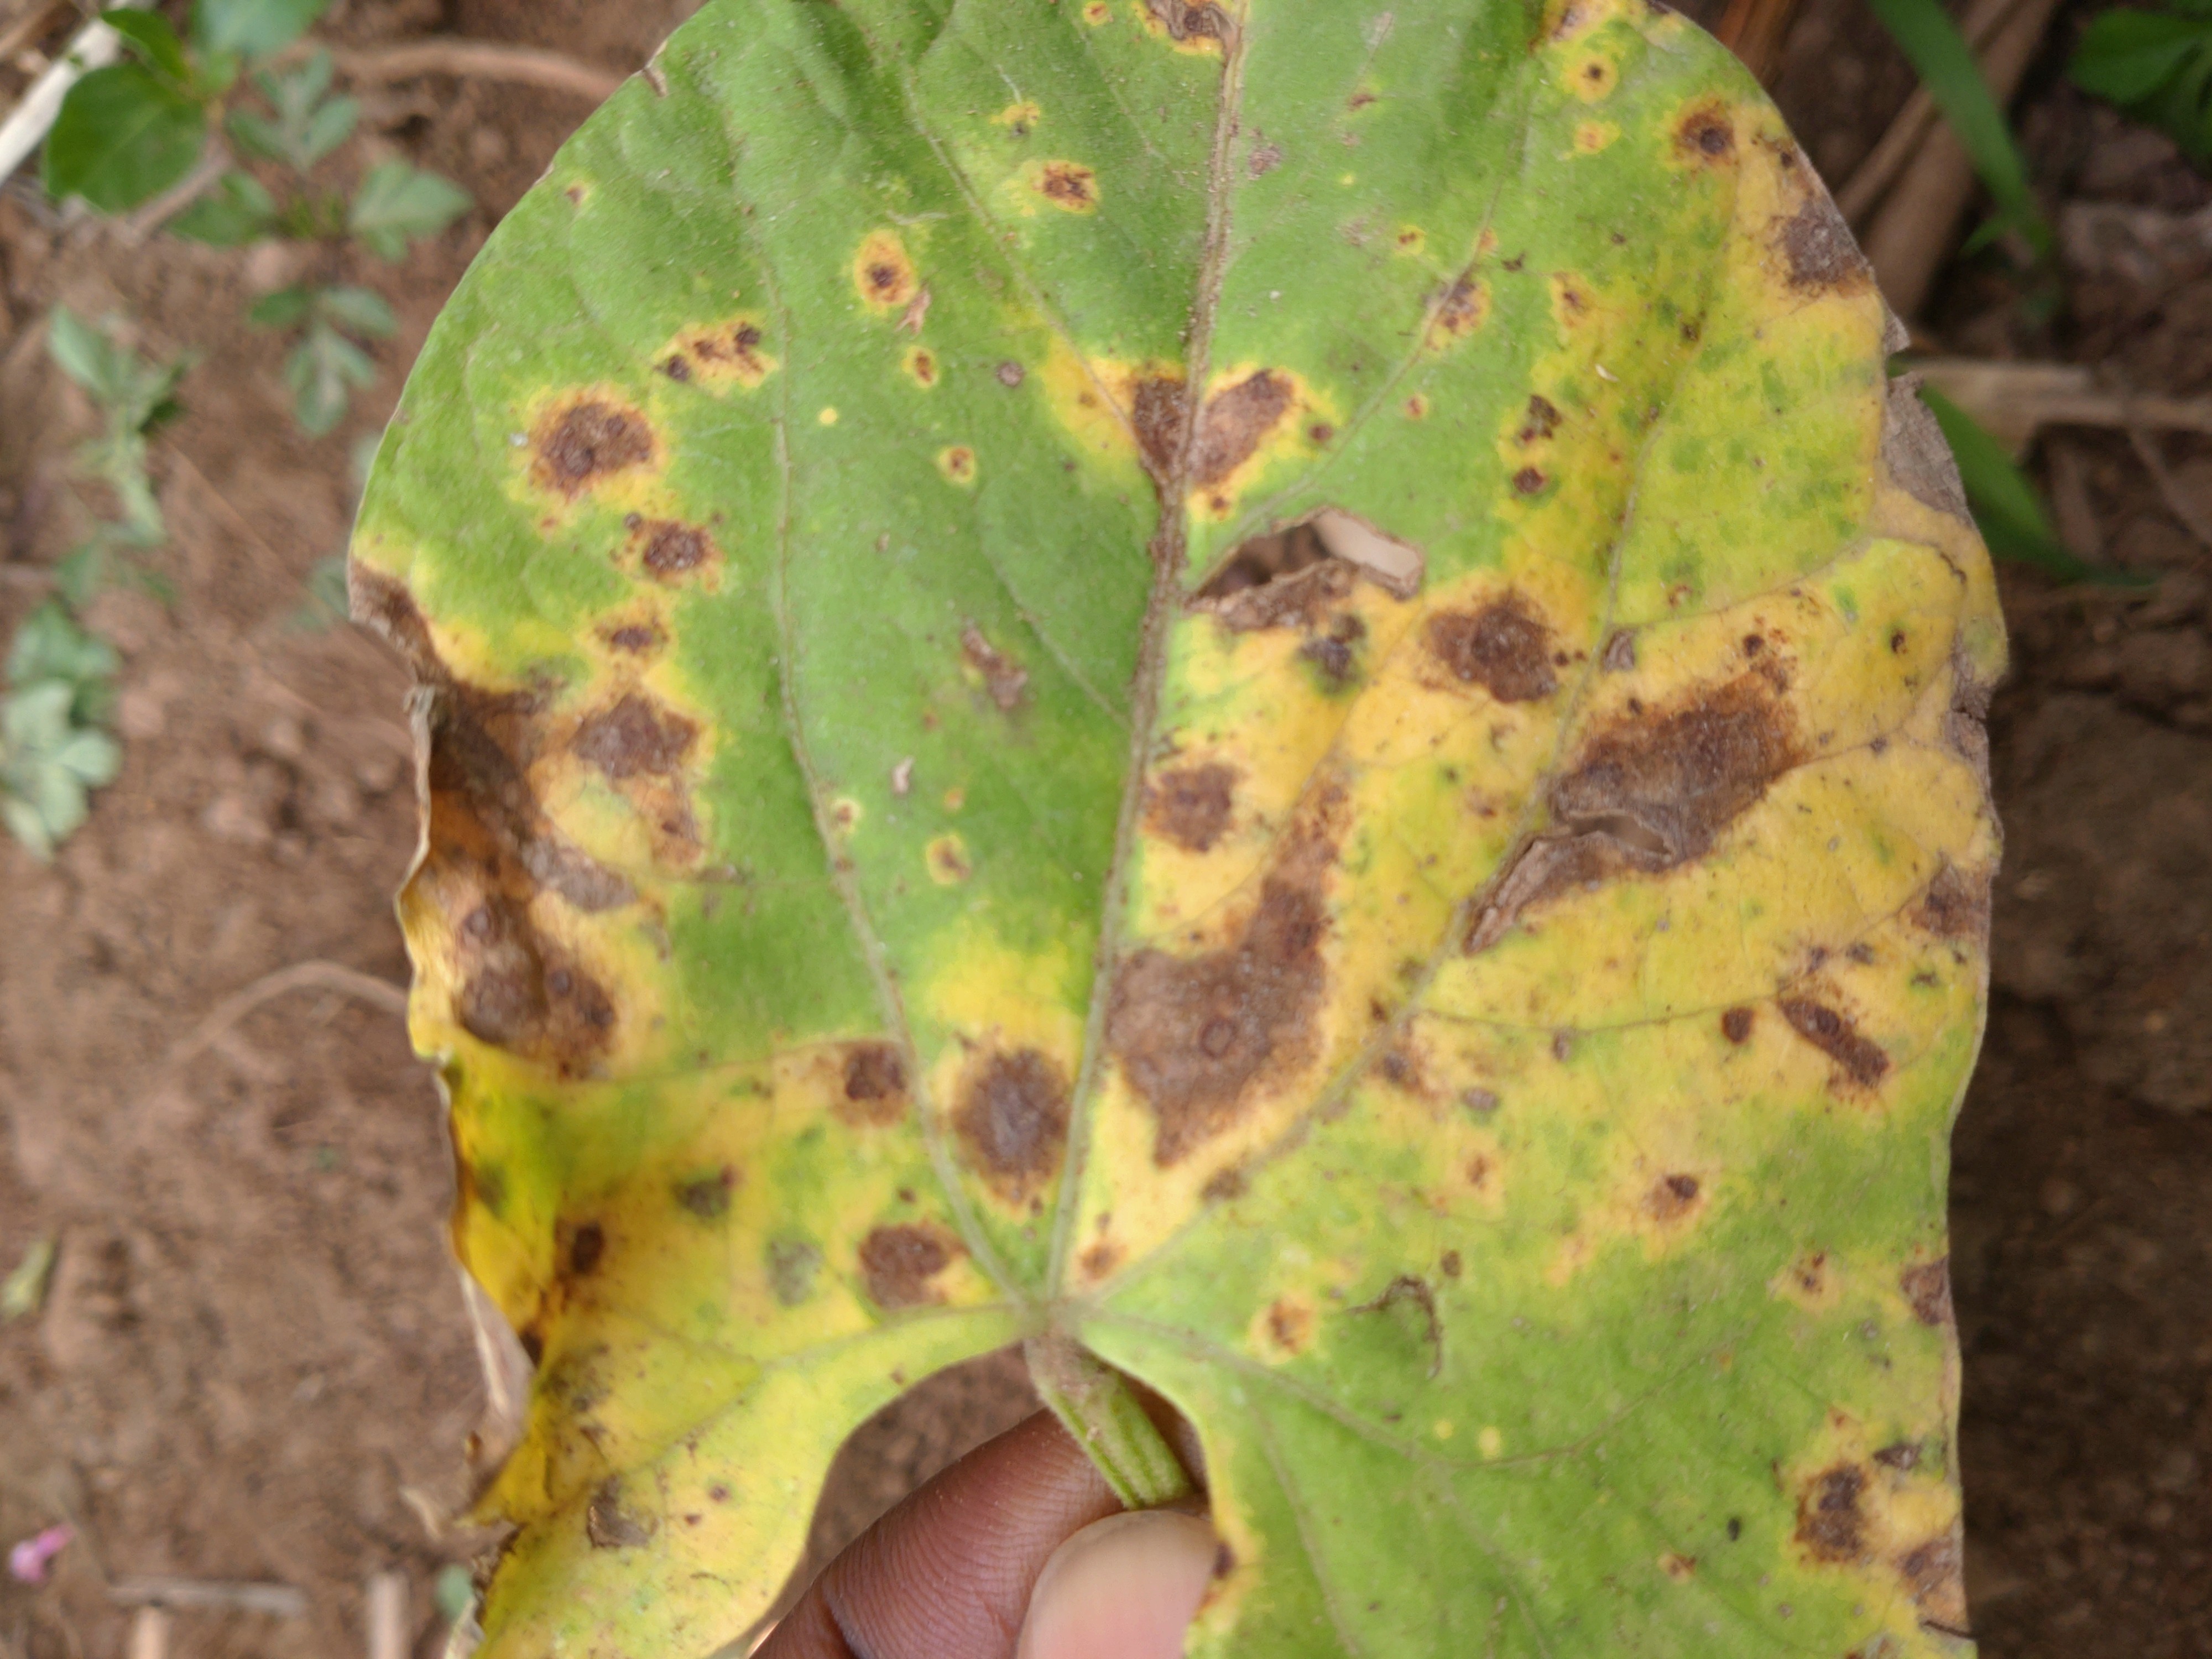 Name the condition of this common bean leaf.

rust
